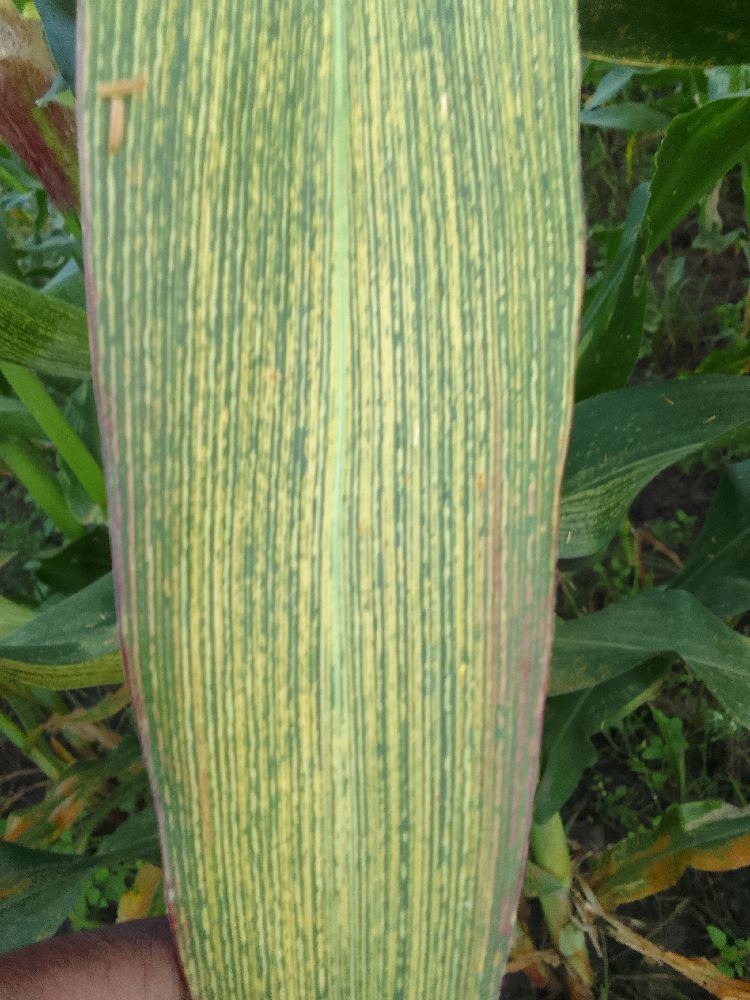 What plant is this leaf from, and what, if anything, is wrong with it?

maize, maize streak virus
